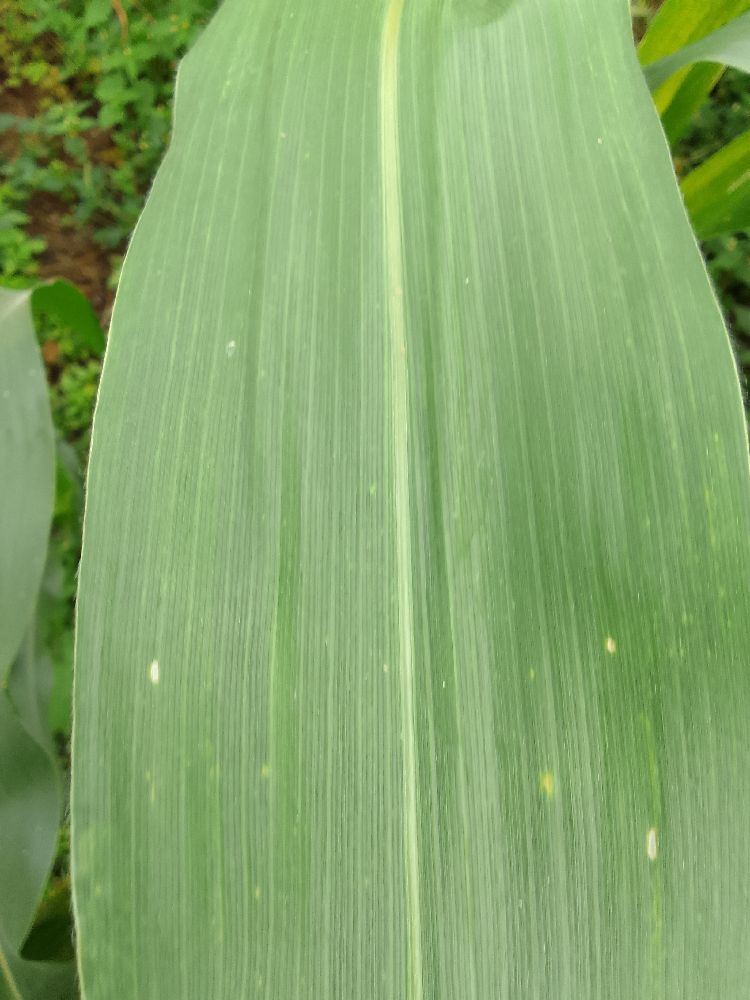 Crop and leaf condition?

maize, healthy
